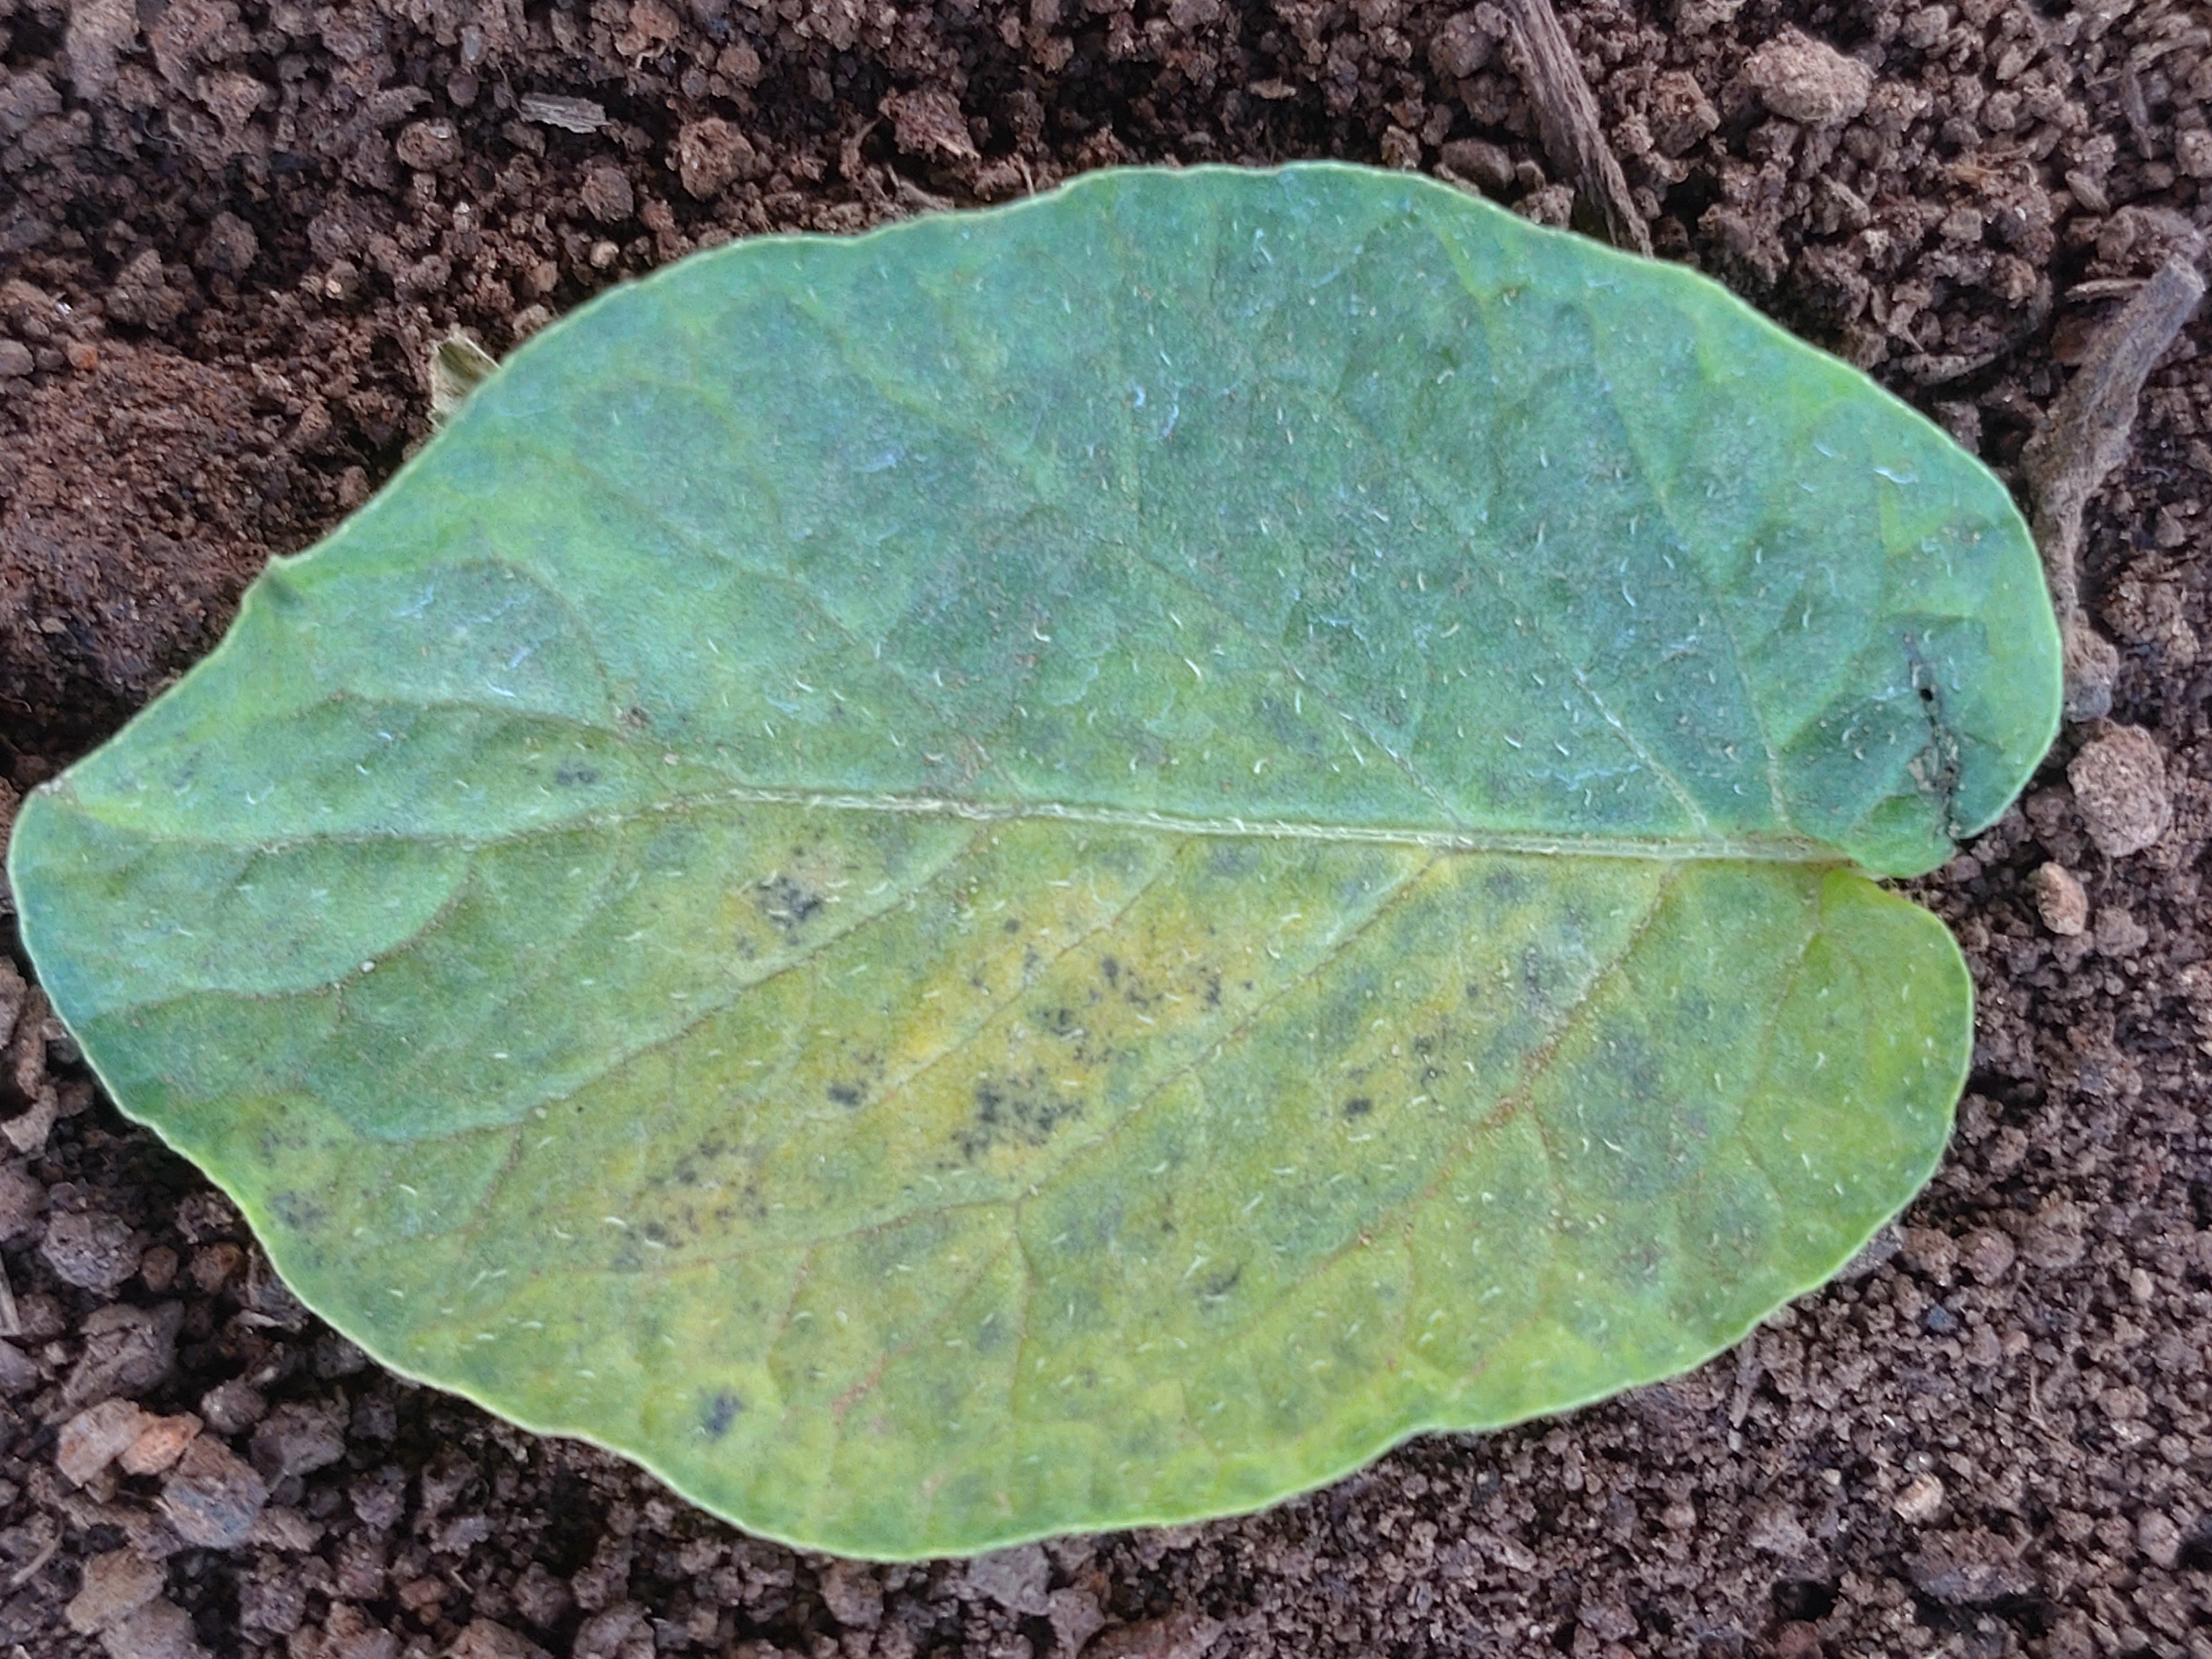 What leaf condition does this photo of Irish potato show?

late blight
